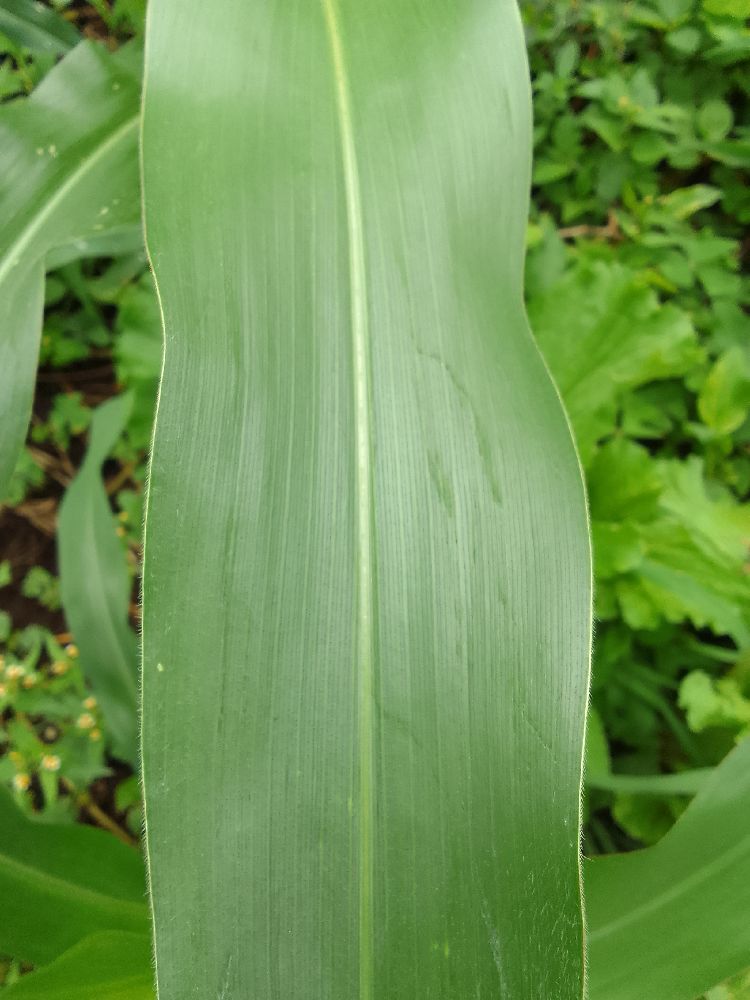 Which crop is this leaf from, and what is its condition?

common bean, healthy
